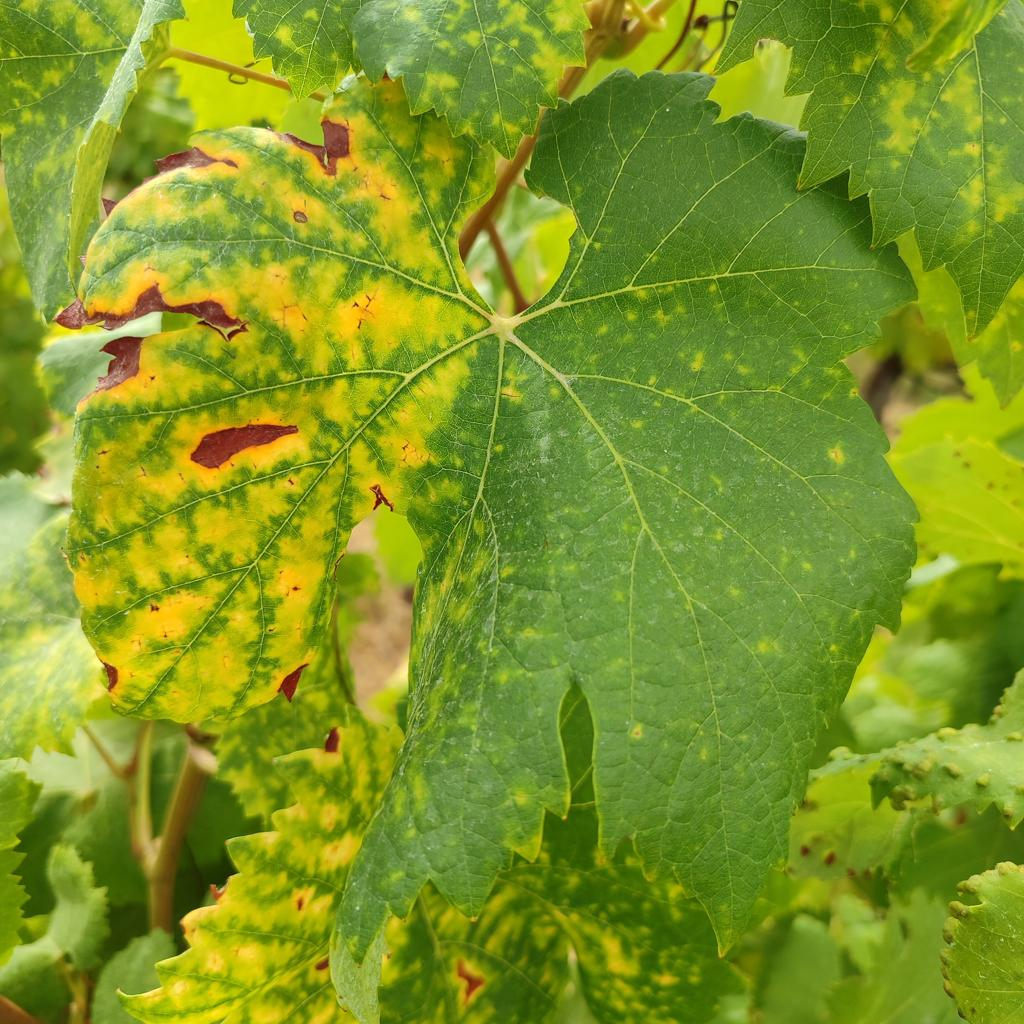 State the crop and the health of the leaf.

grapevine, esca complex
